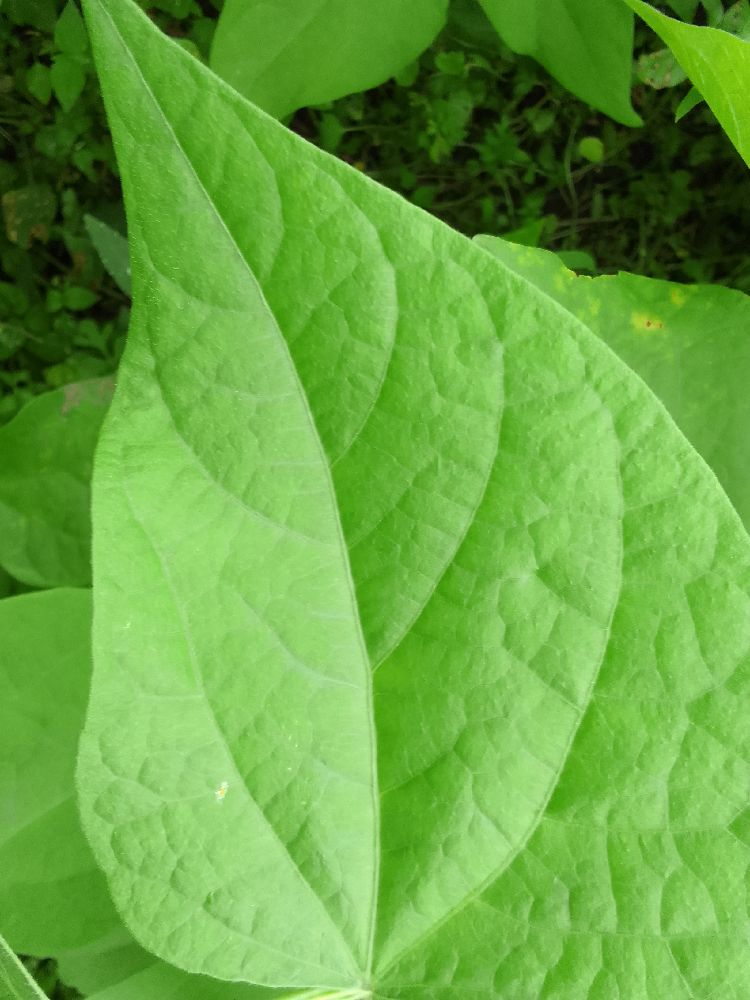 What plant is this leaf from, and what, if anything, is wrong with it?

common bean, healthy
